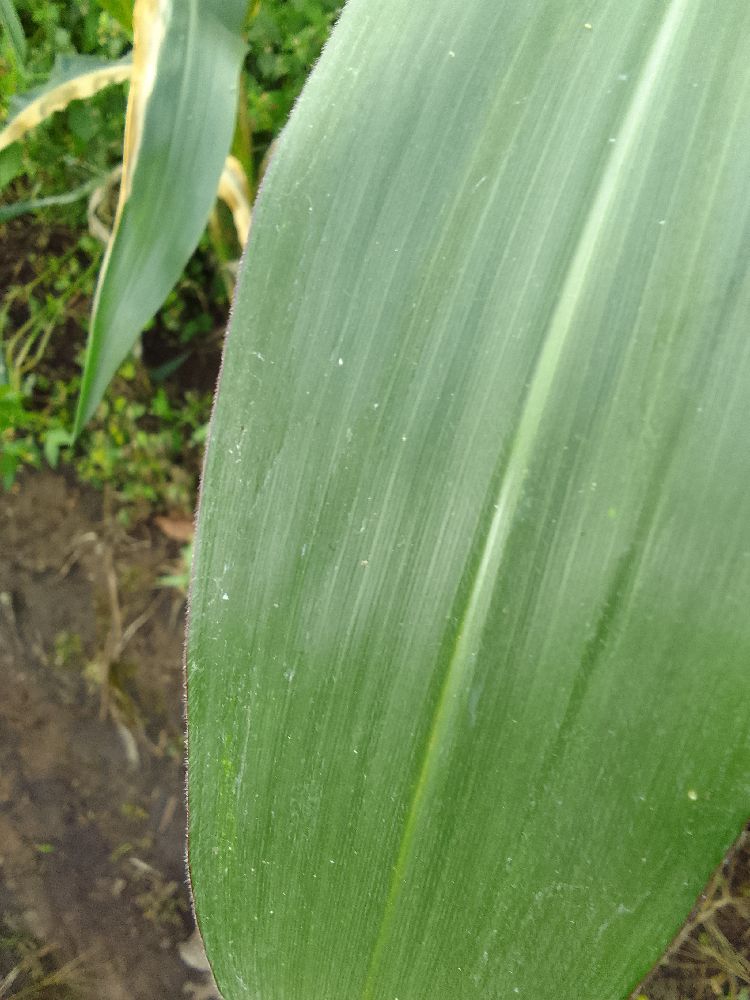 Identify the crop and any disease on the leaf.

maize, healthy
